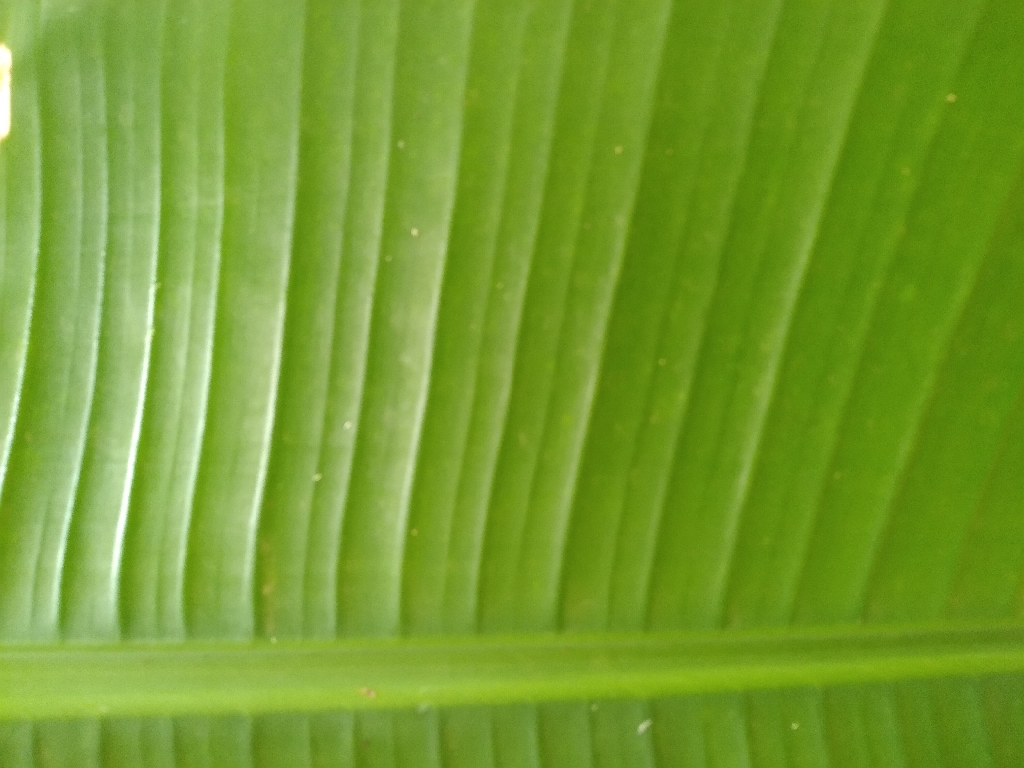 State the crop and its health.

banana, healthy
